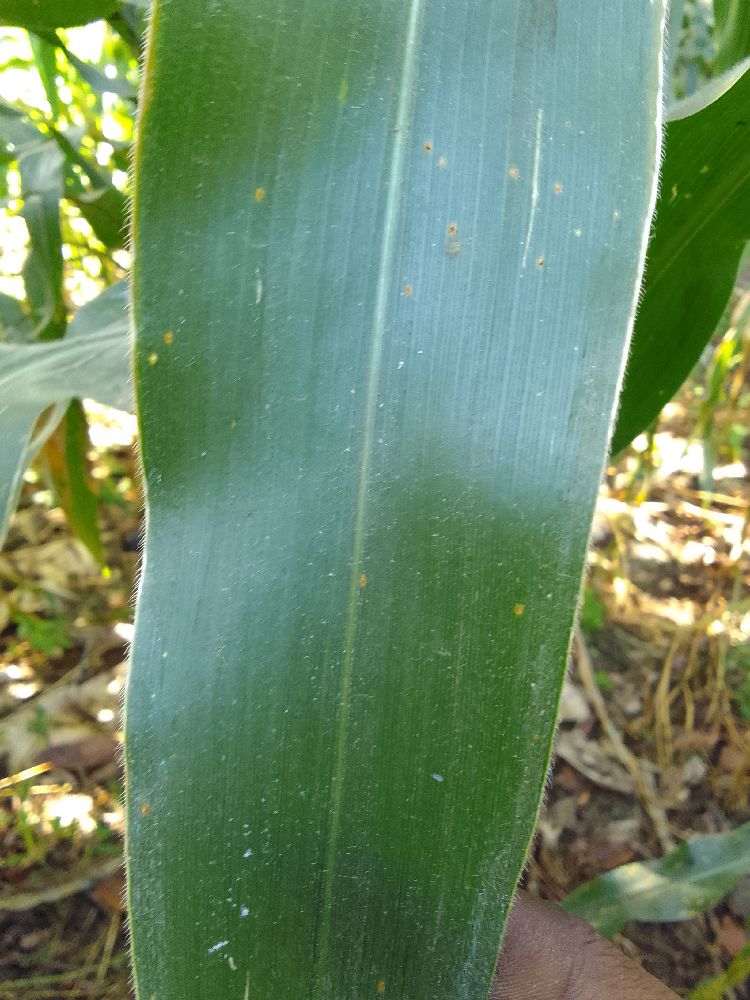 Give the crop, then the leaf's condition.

maize, healthy
